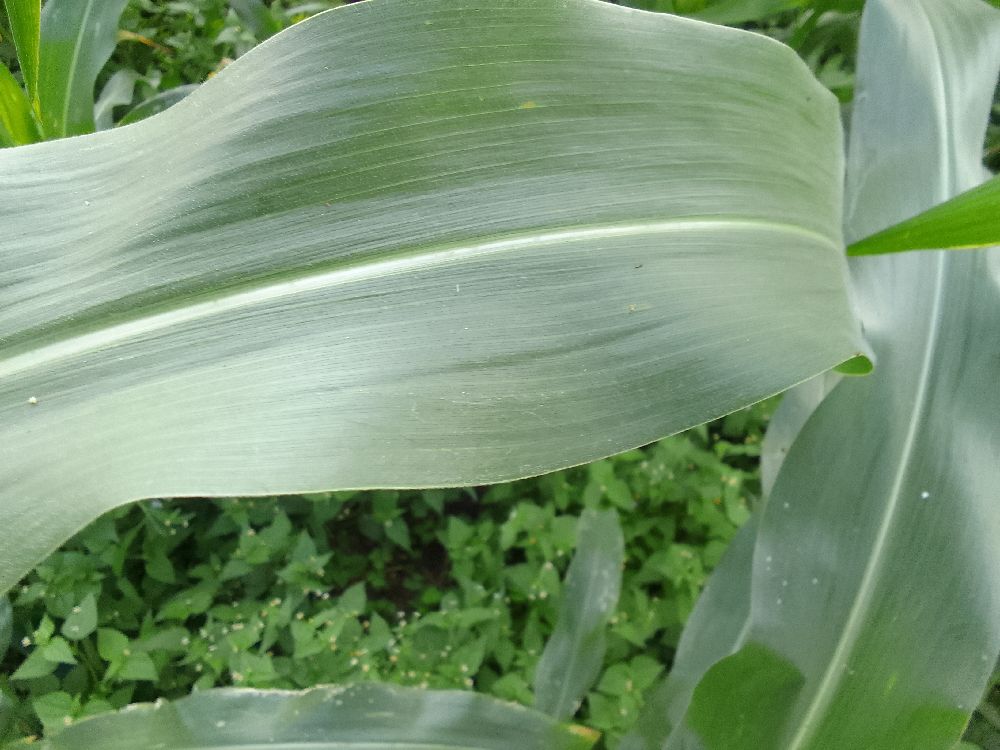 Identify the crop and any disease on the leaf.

maize, healthy
